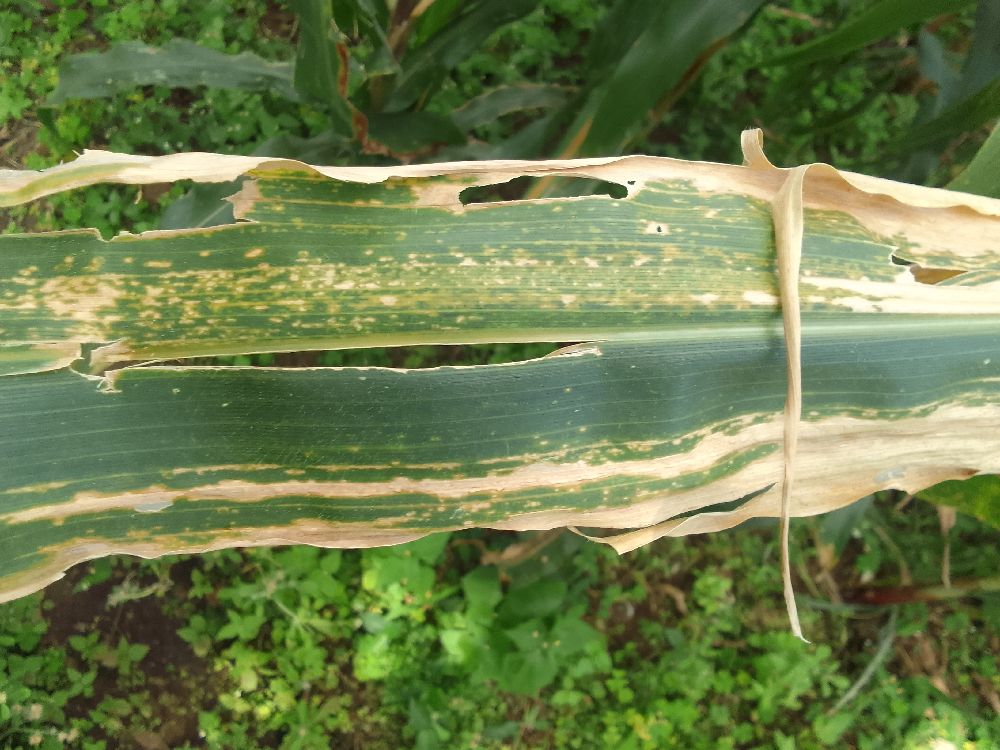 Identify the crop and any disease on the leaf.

maize, maize lethal necrosis
